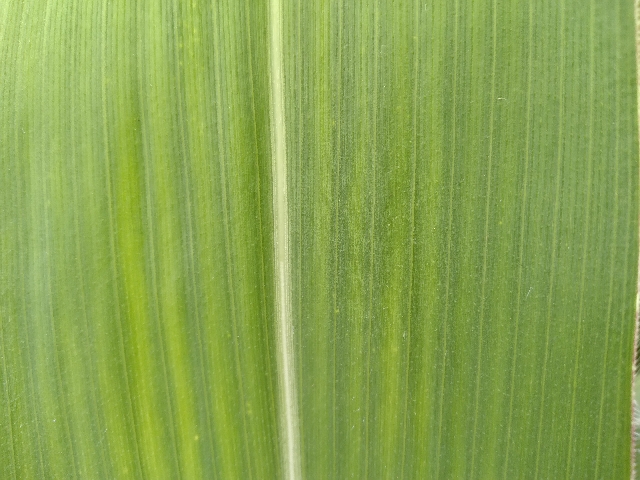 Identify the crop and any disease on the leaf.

maize, healthy
